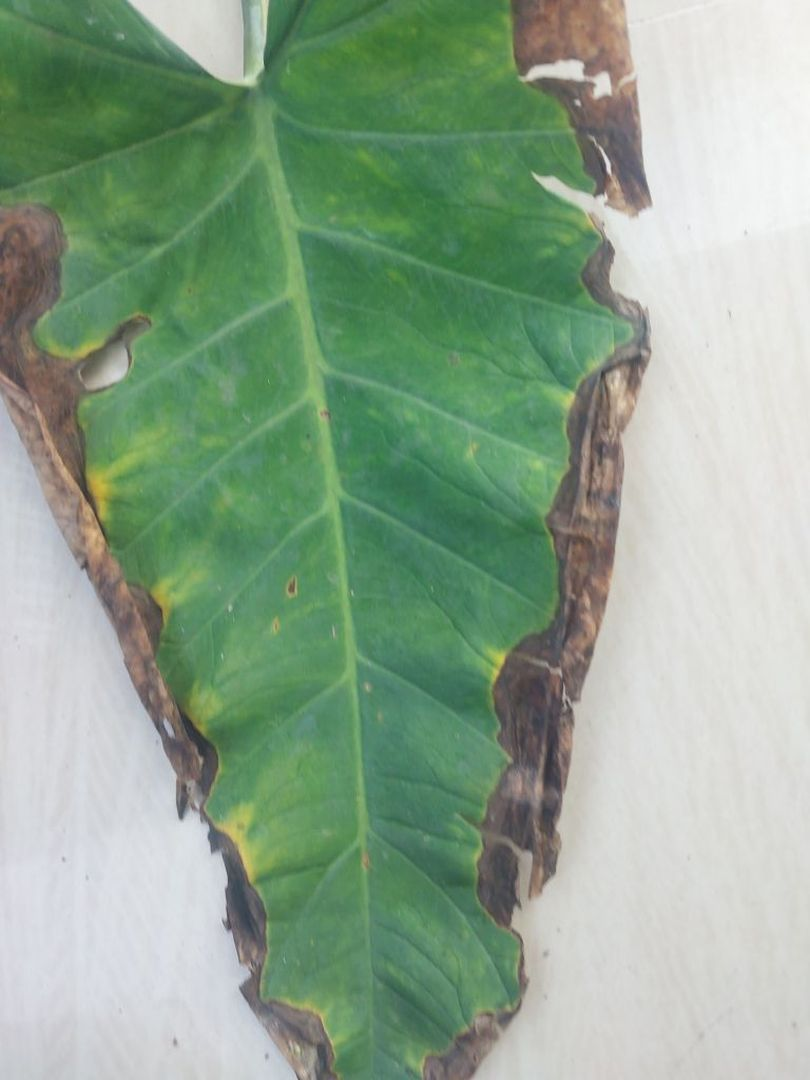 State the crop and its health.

taro, leaf blight
